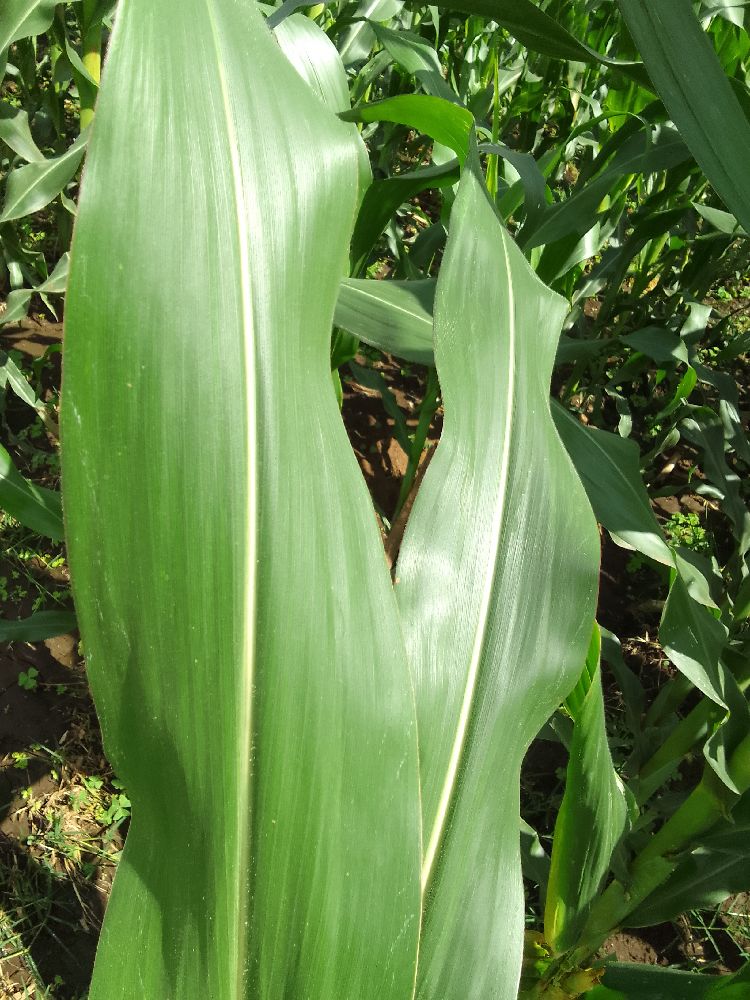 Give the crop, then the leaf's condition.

maize, healthy
